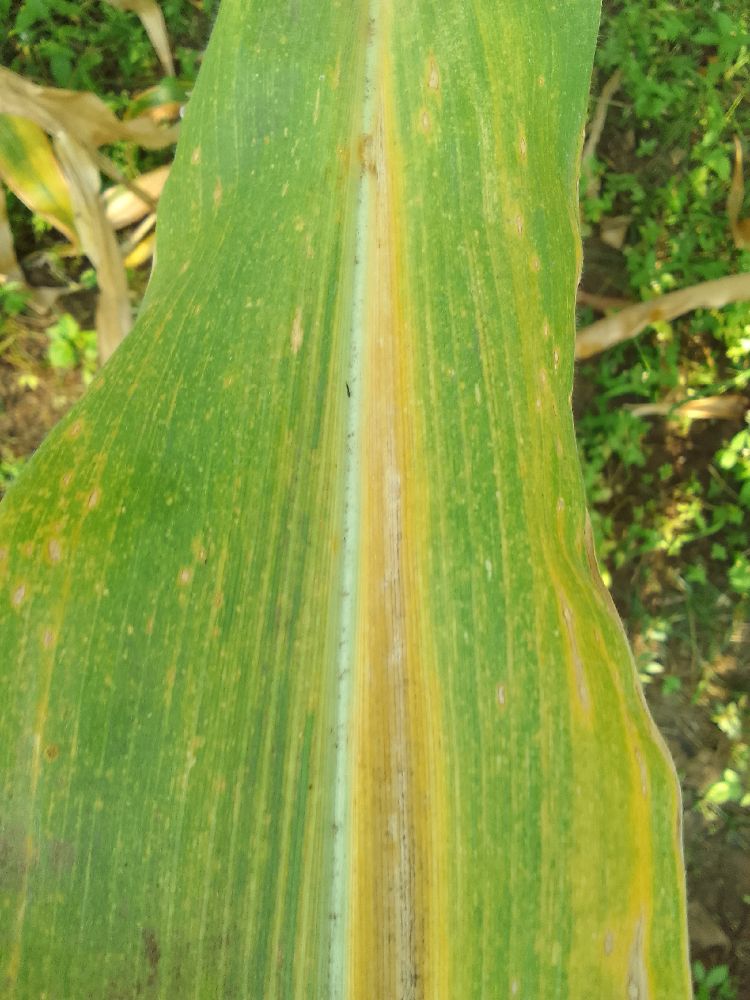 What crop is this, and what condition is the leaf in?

maize, maize lethal necrosis
